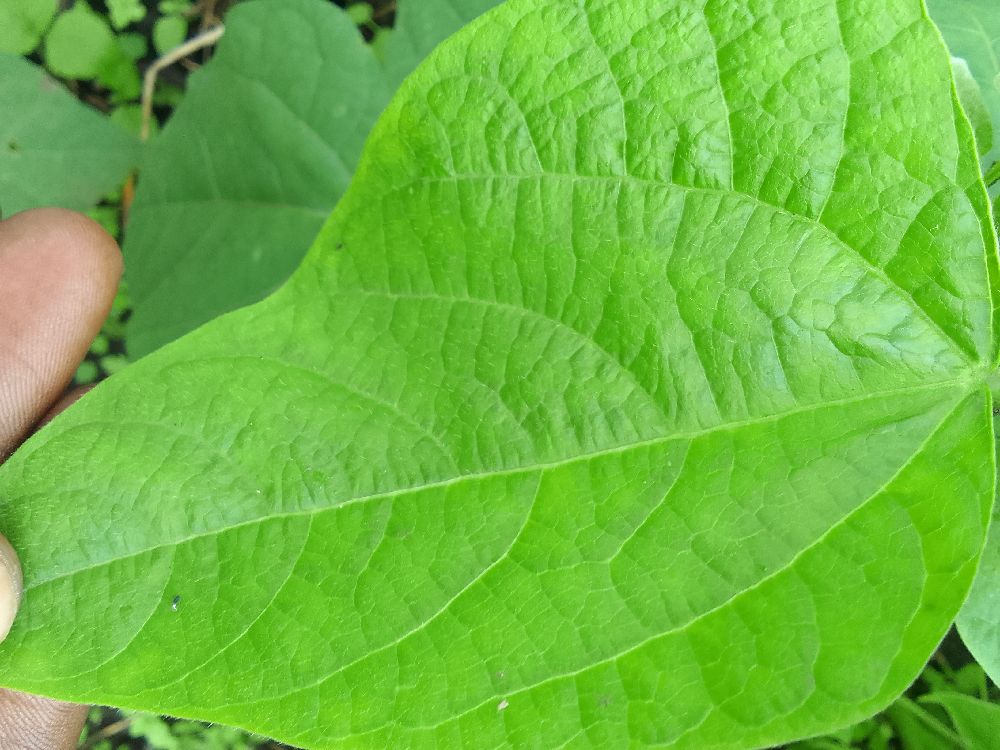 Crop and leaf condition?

common bean, healthy
